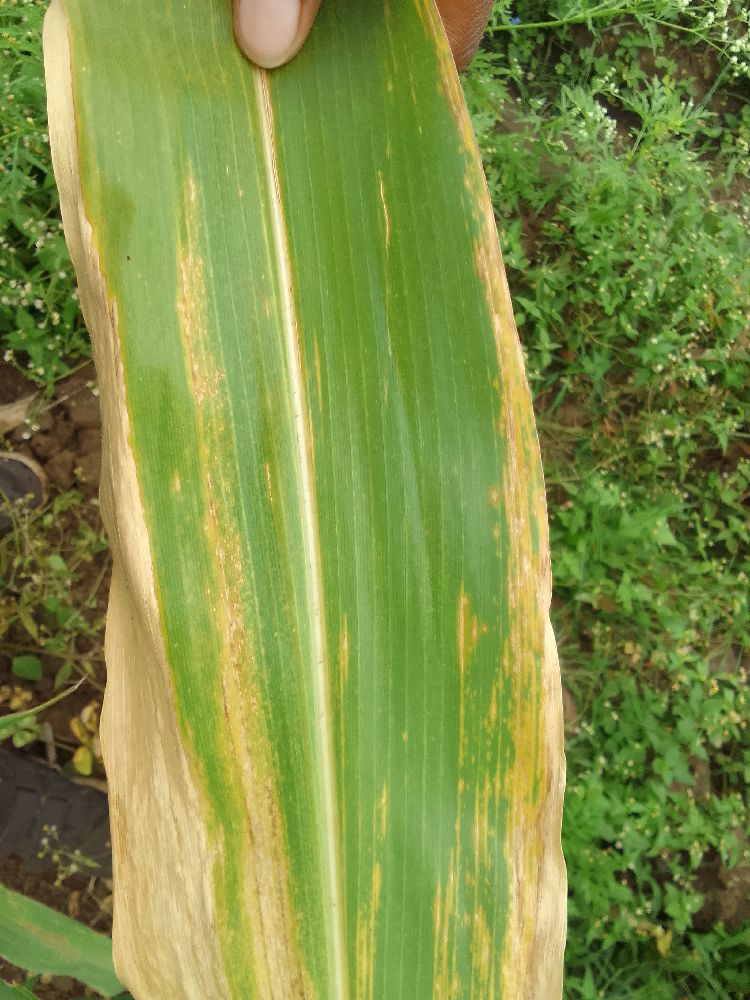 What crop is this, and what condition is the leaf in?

maize, maize lethal necrosis
